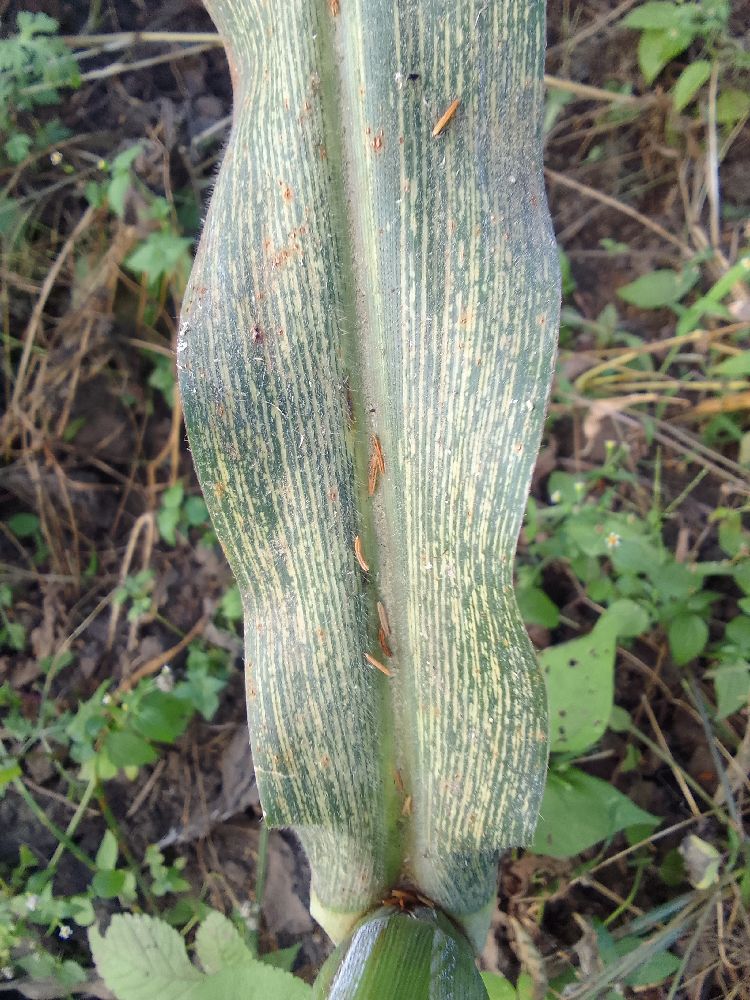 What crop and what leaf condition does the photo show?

maize, maize streak virus
